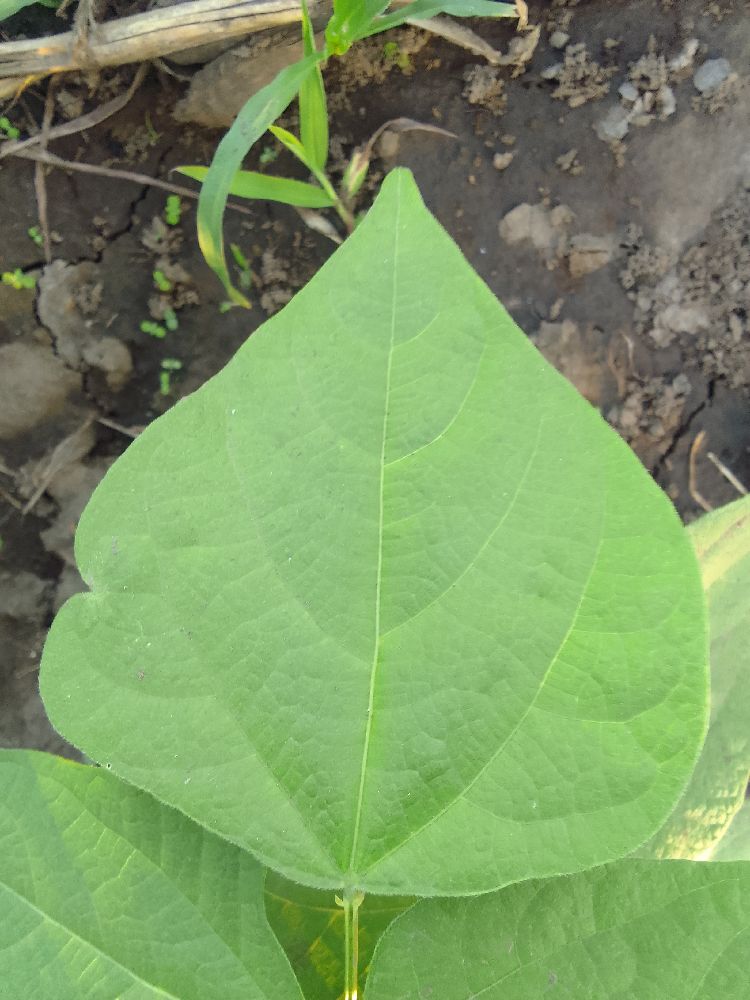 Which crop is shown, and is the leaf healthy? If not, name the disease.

common bean, healthy
